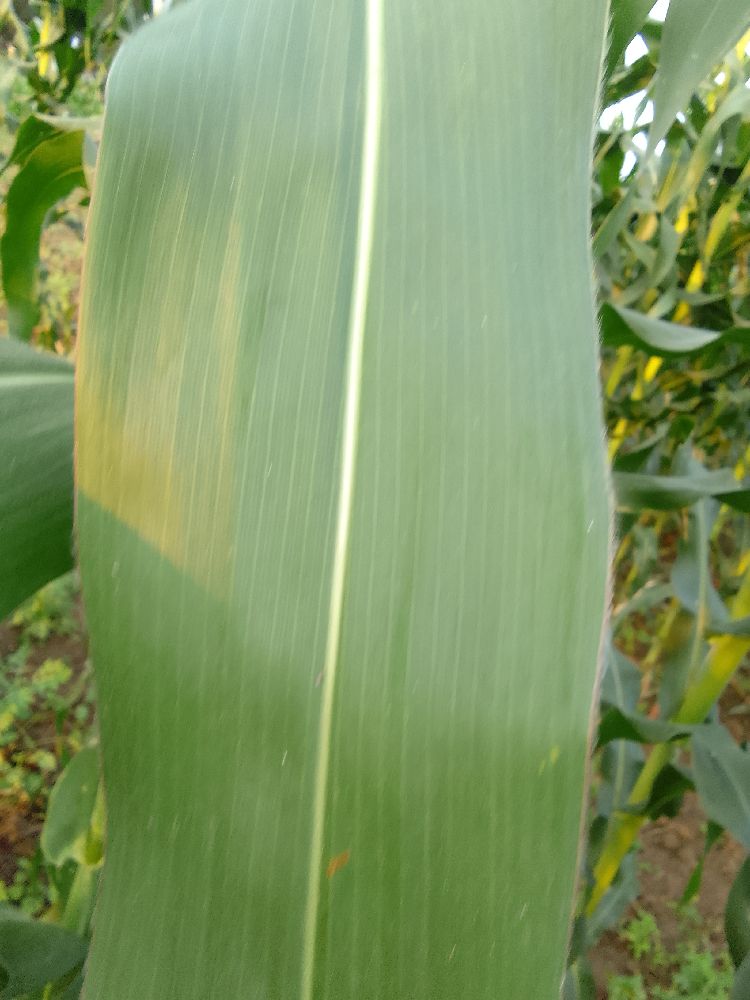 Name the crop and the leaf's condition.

maize, healthy
